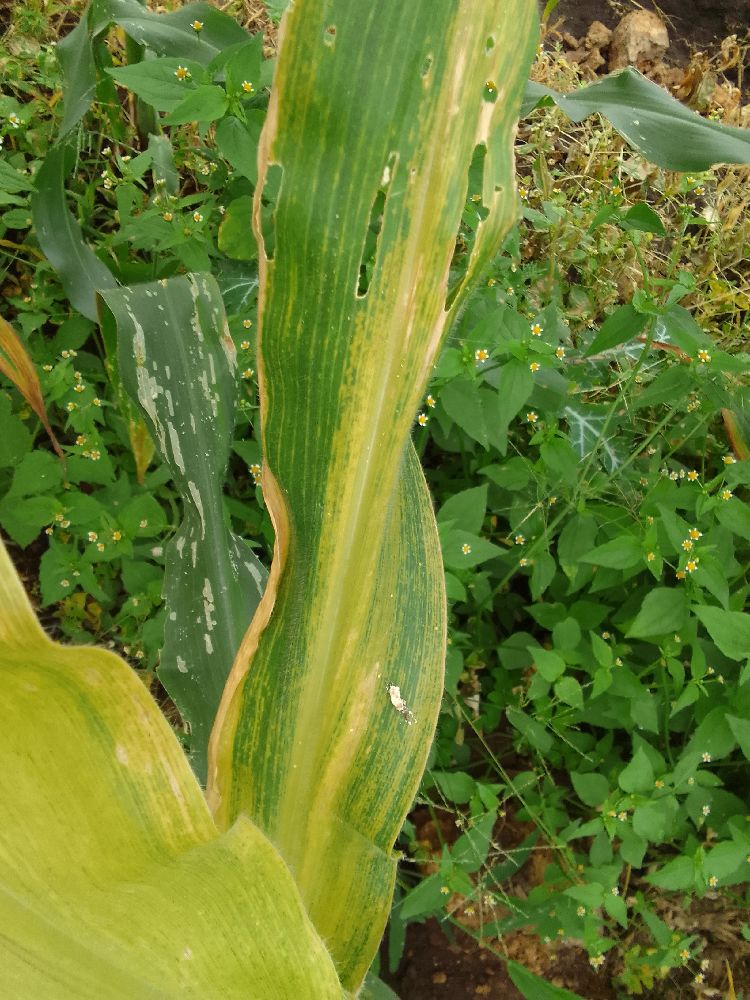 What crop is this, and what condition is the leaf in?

maize, healthy
